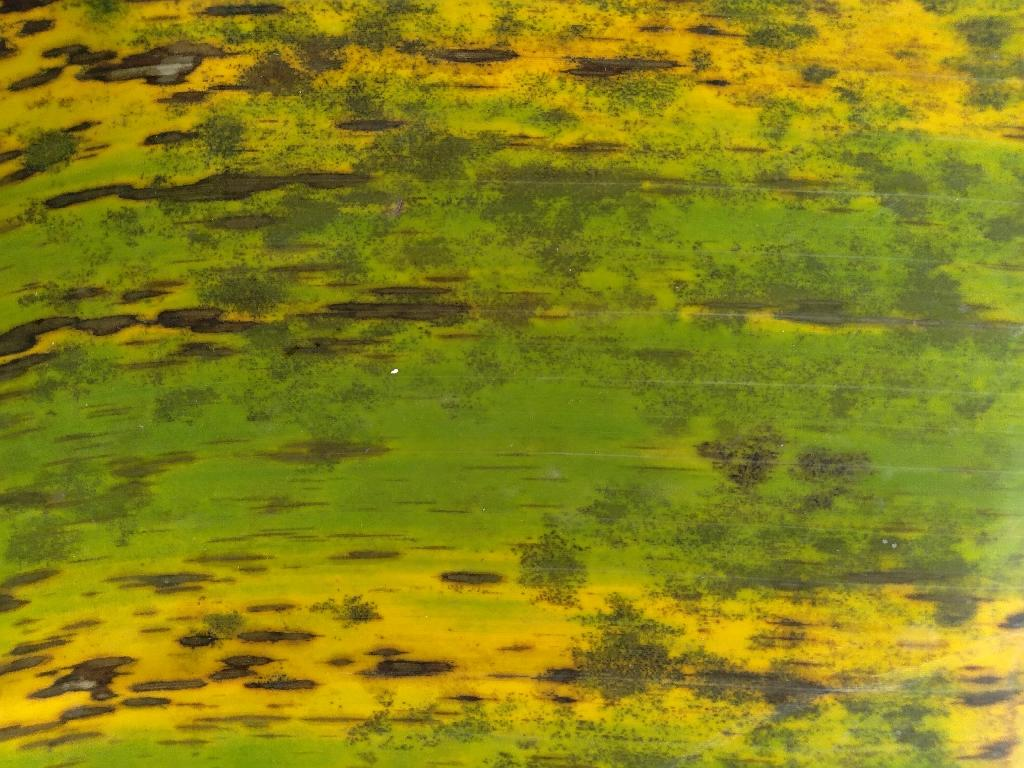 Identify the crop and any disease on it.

banana, black sigatoka
